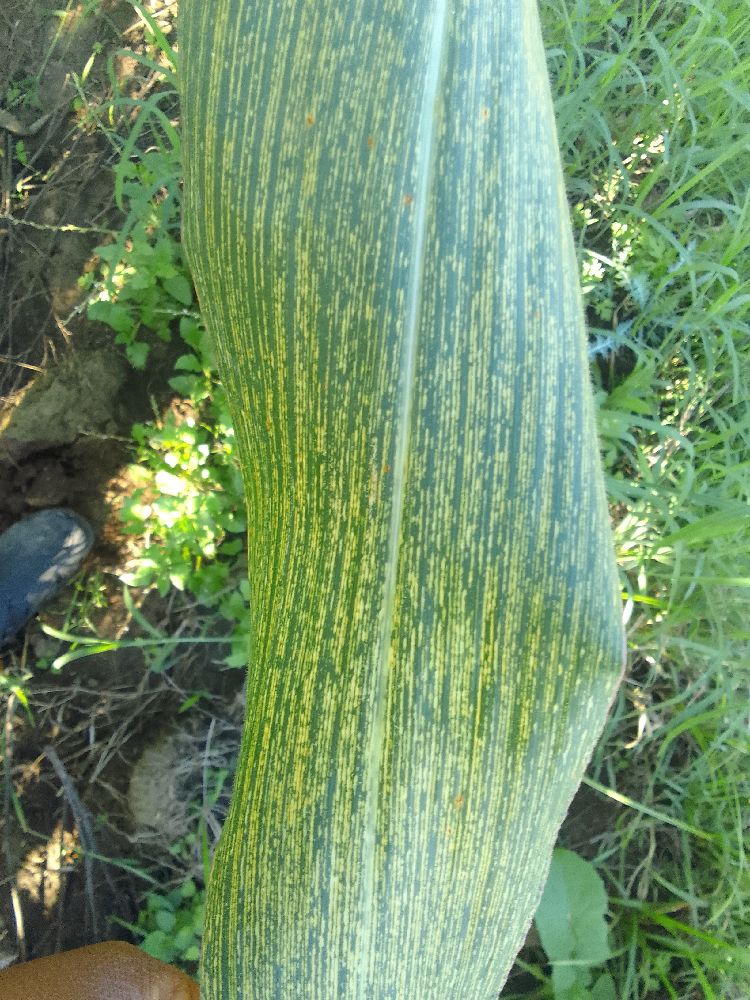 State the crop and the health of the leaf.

maize, maize streak virus
